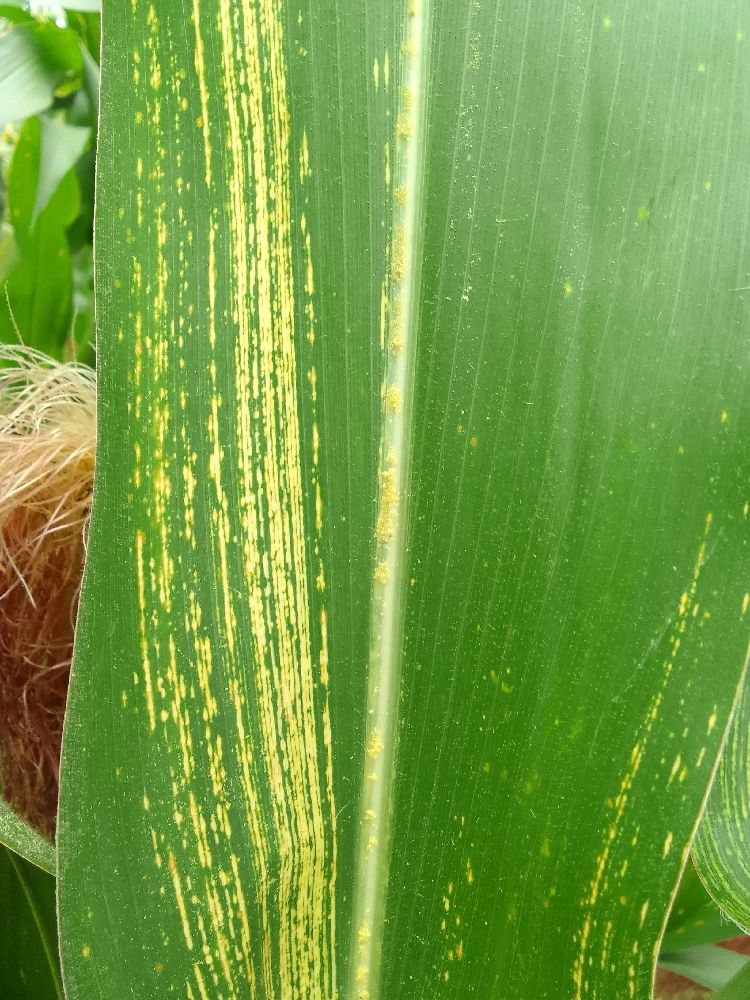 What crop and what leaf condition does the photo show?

maize, maize streak virus
